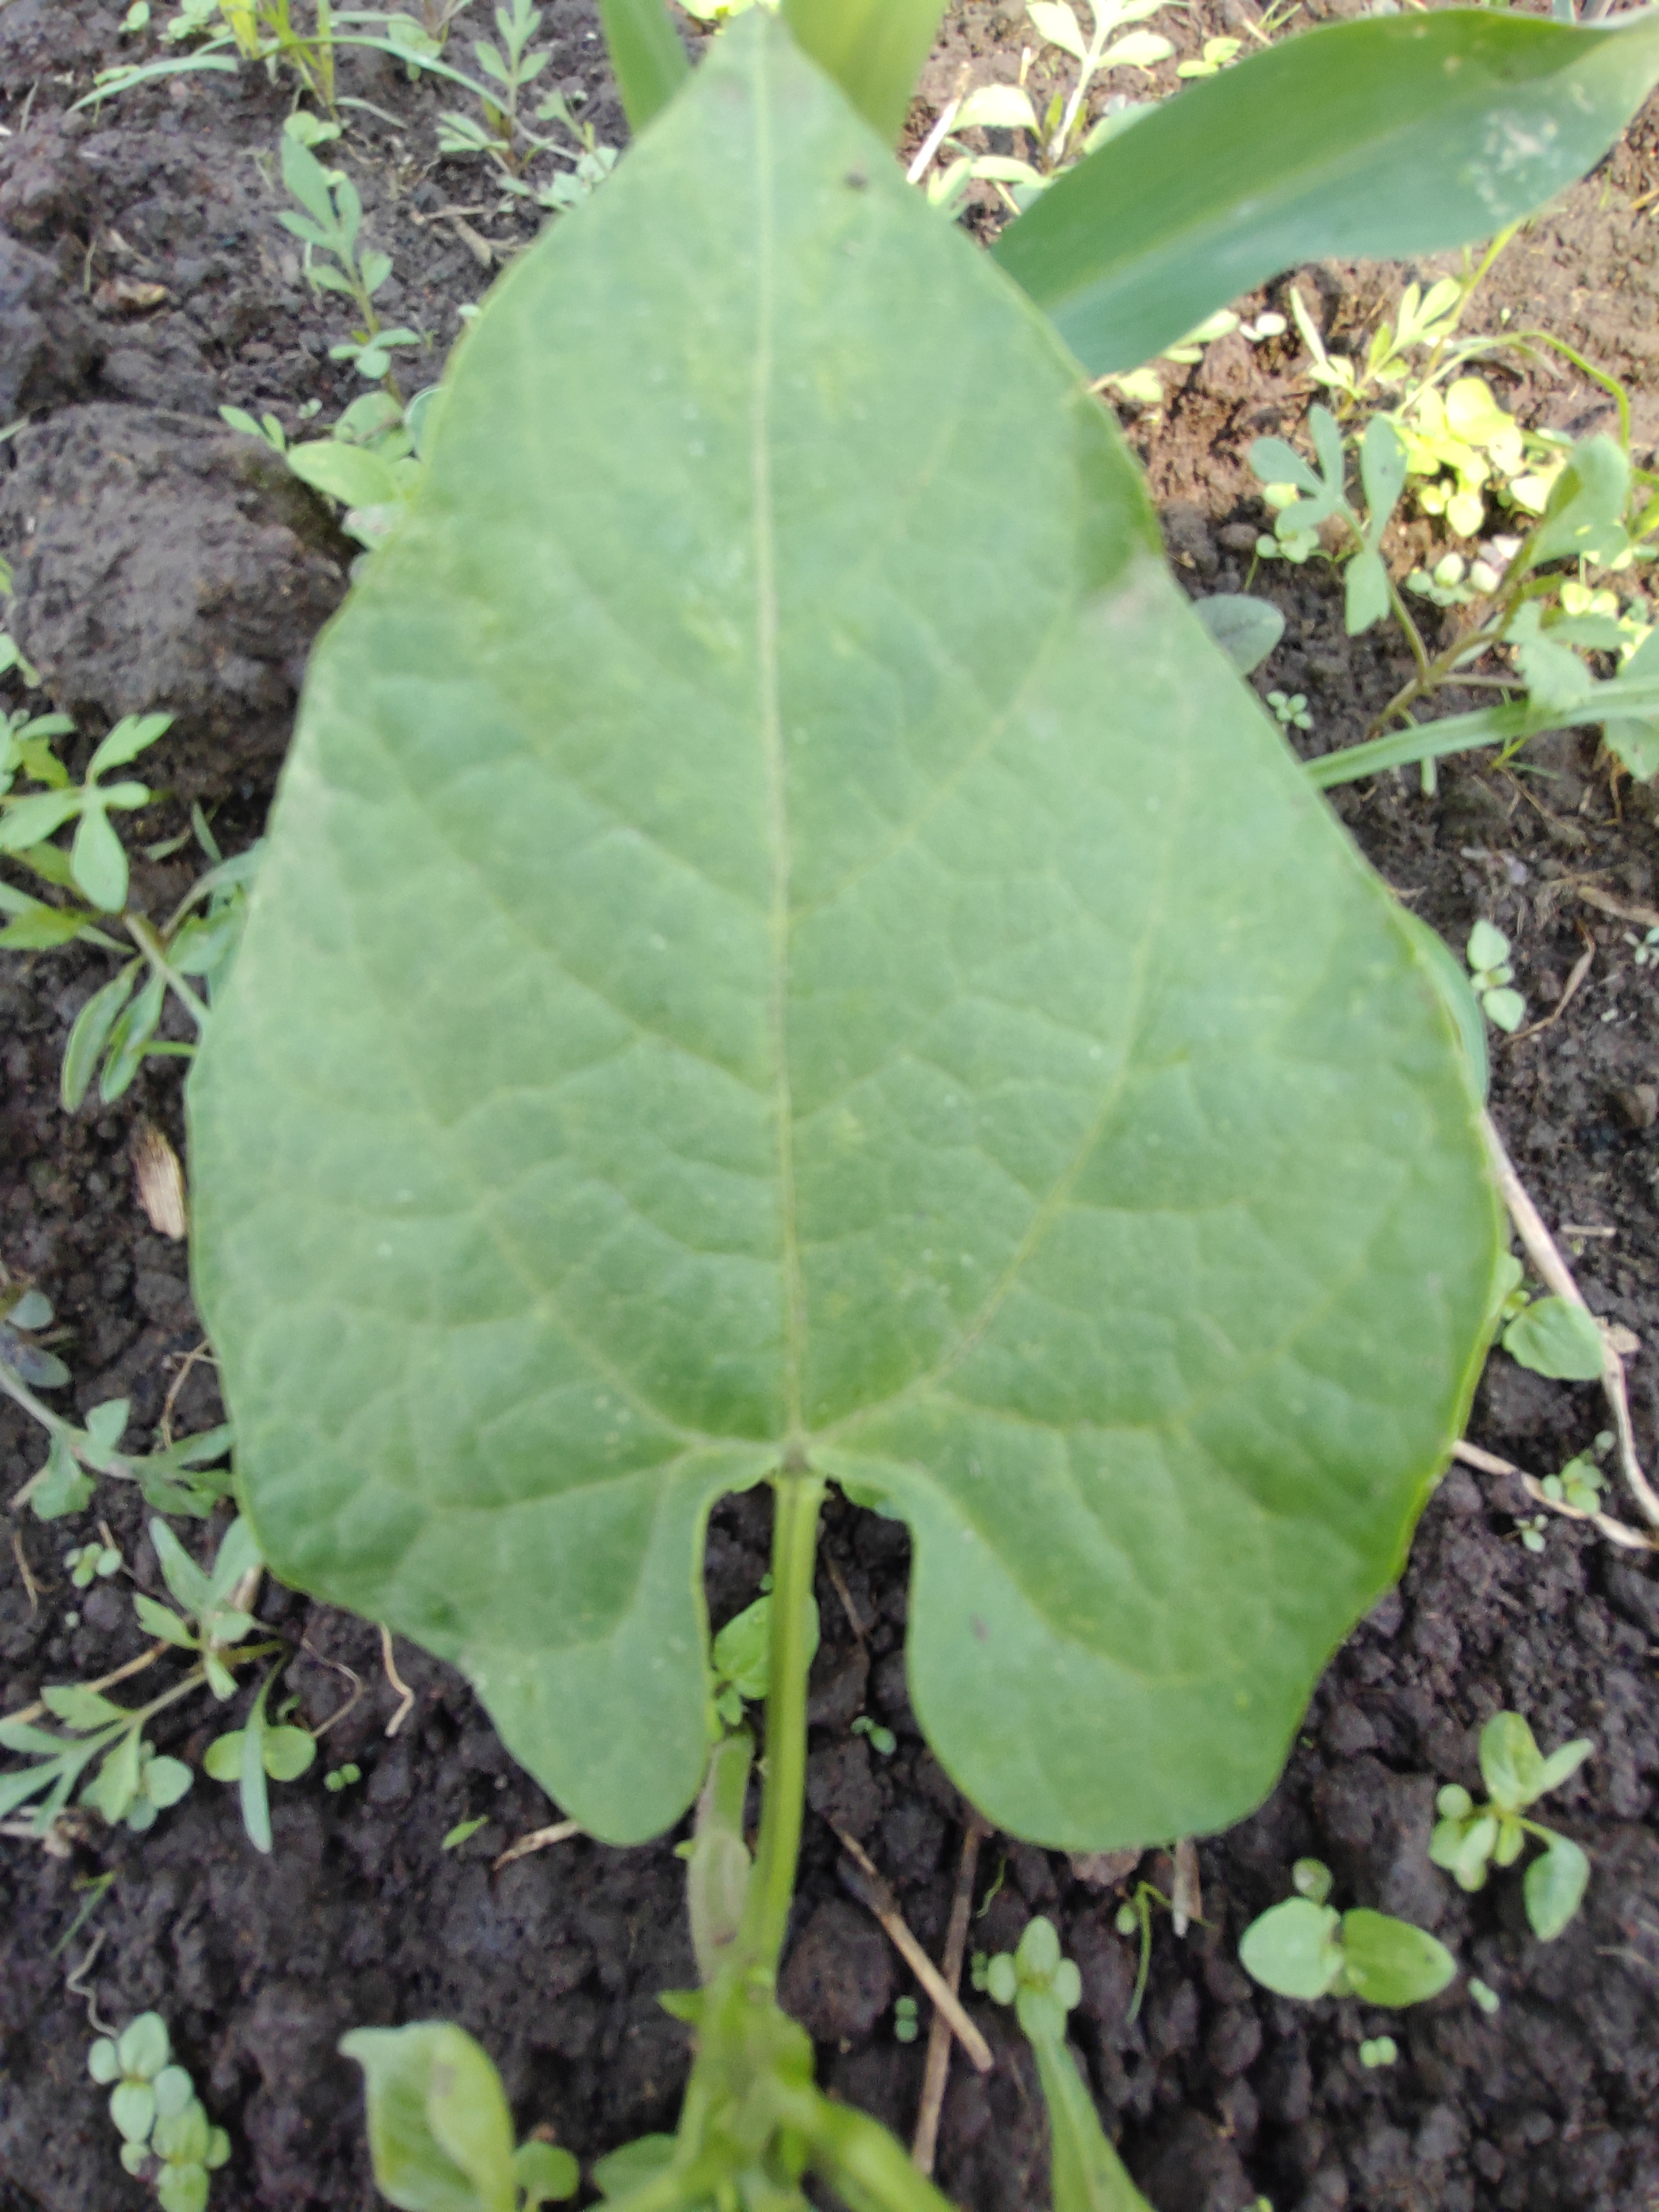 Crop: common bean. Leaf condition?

healthy
